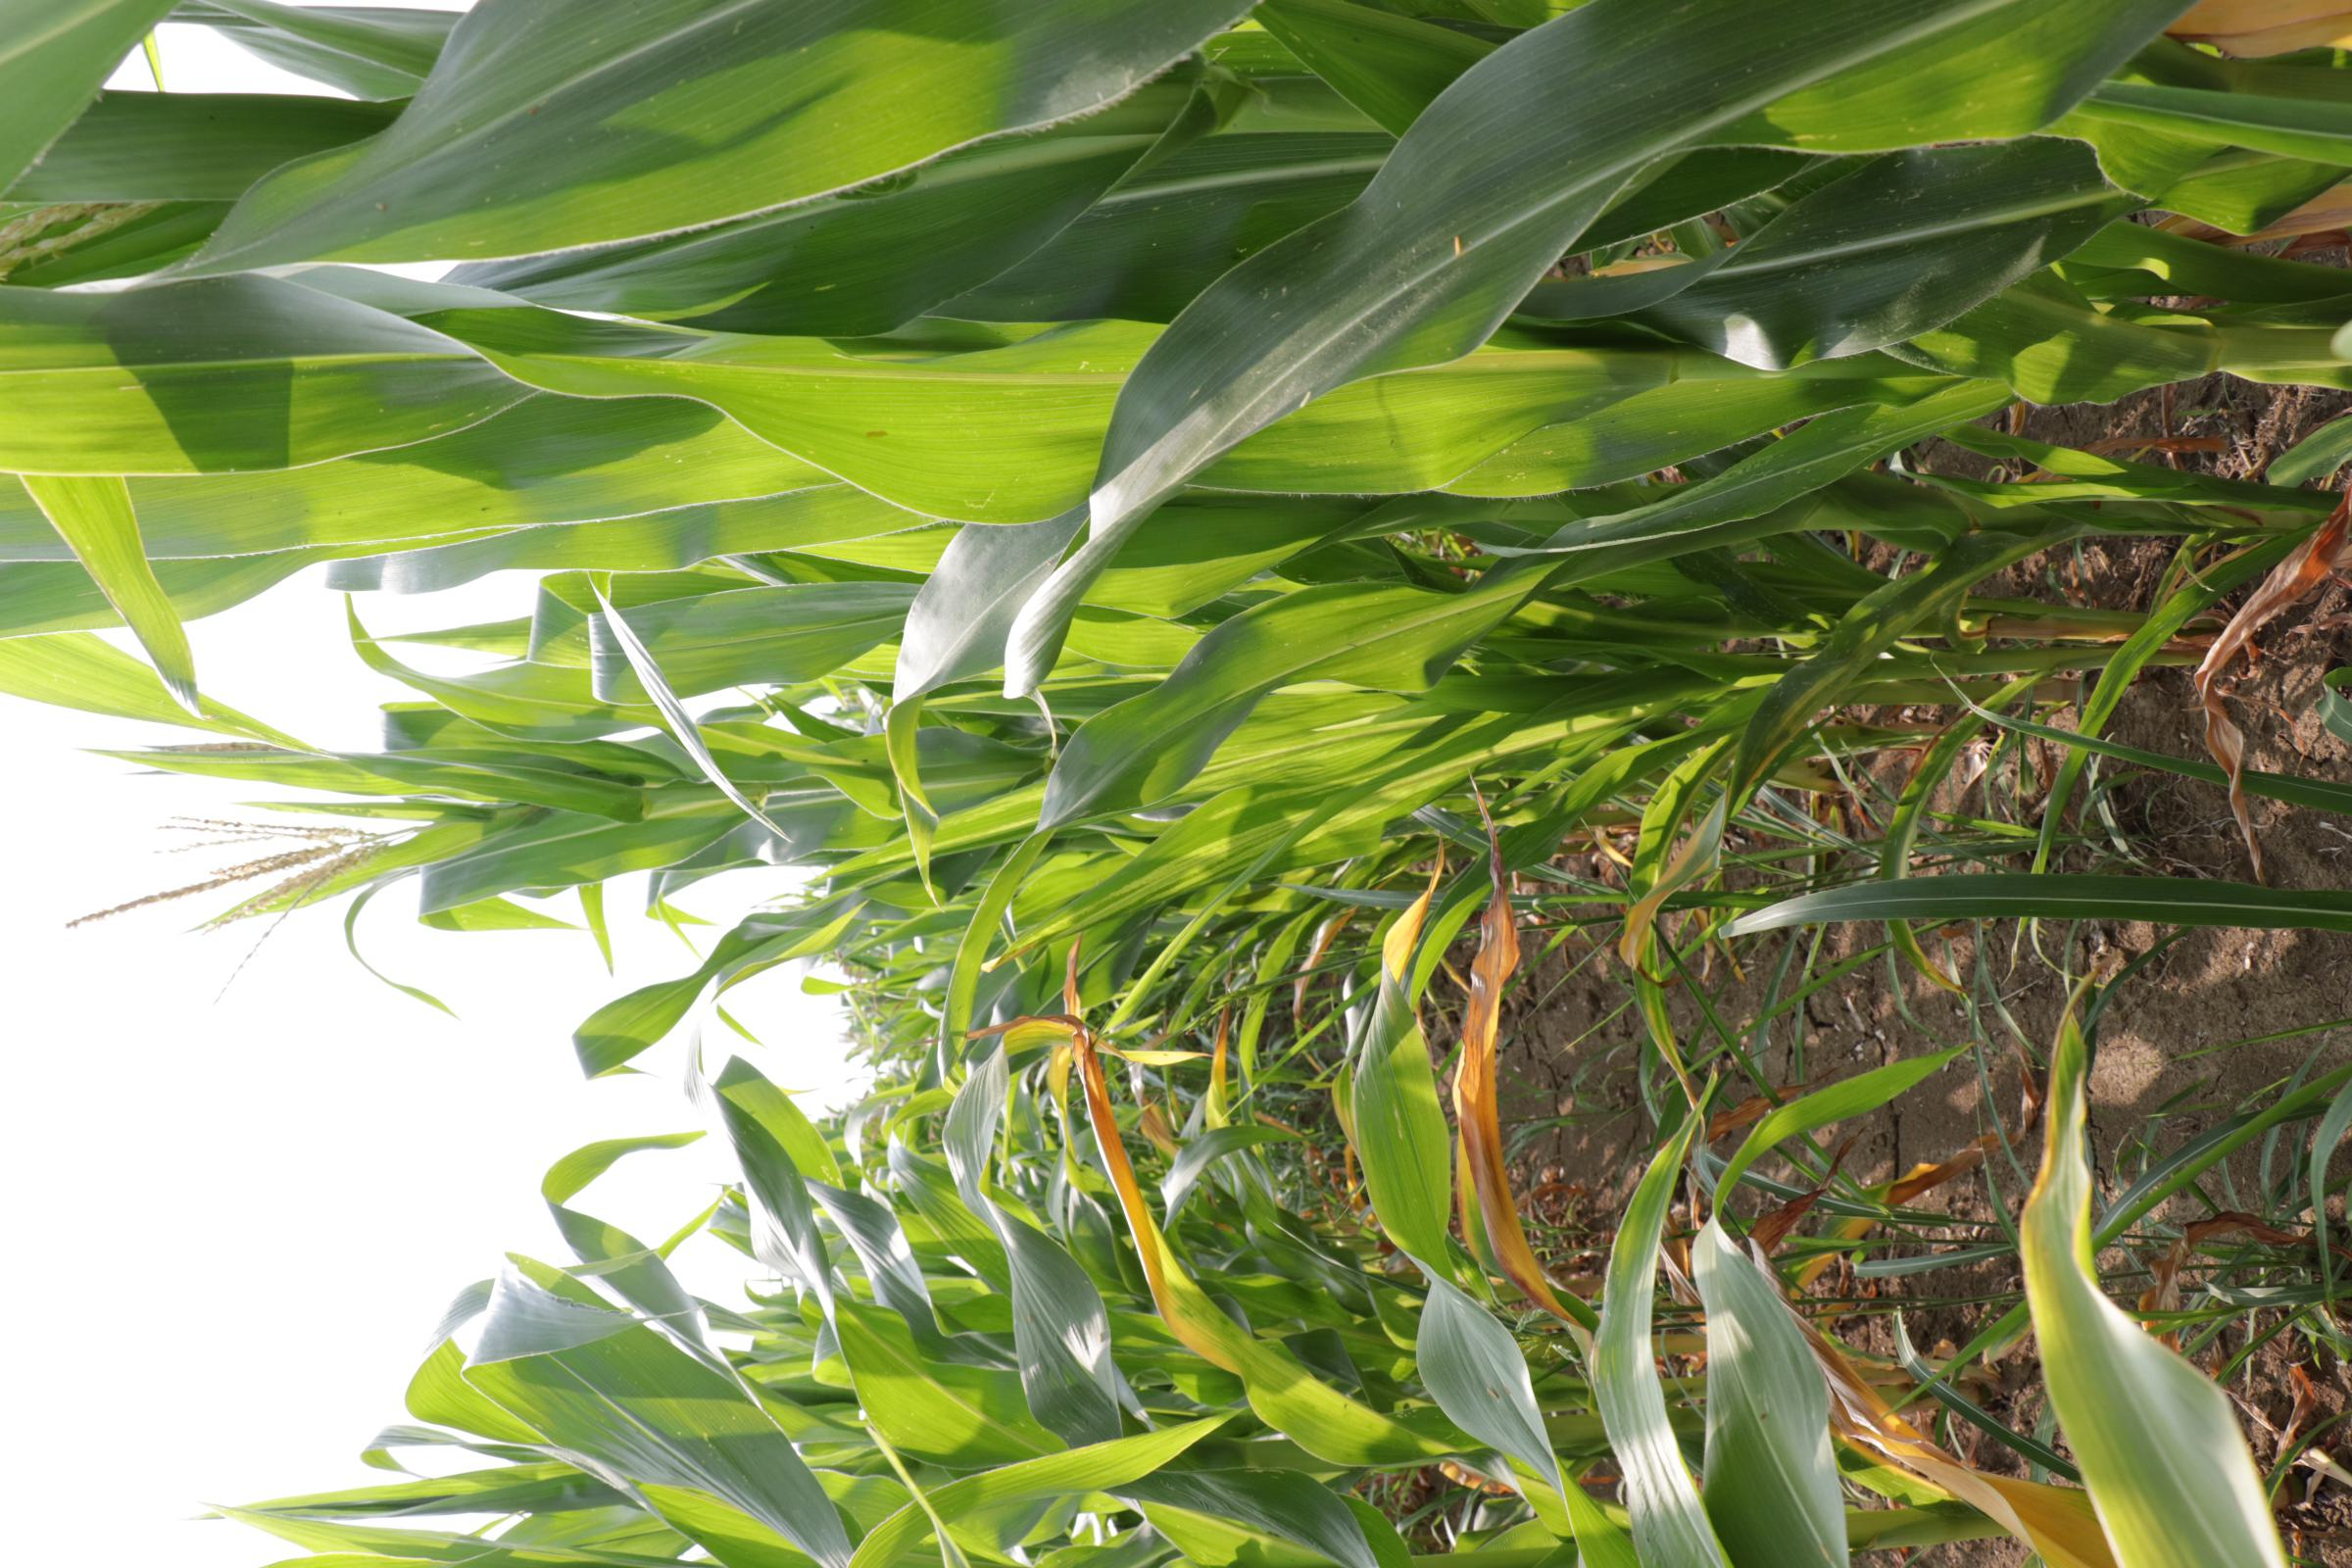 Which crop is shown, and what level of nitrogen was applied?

maize, full nitrogen fertilisation
